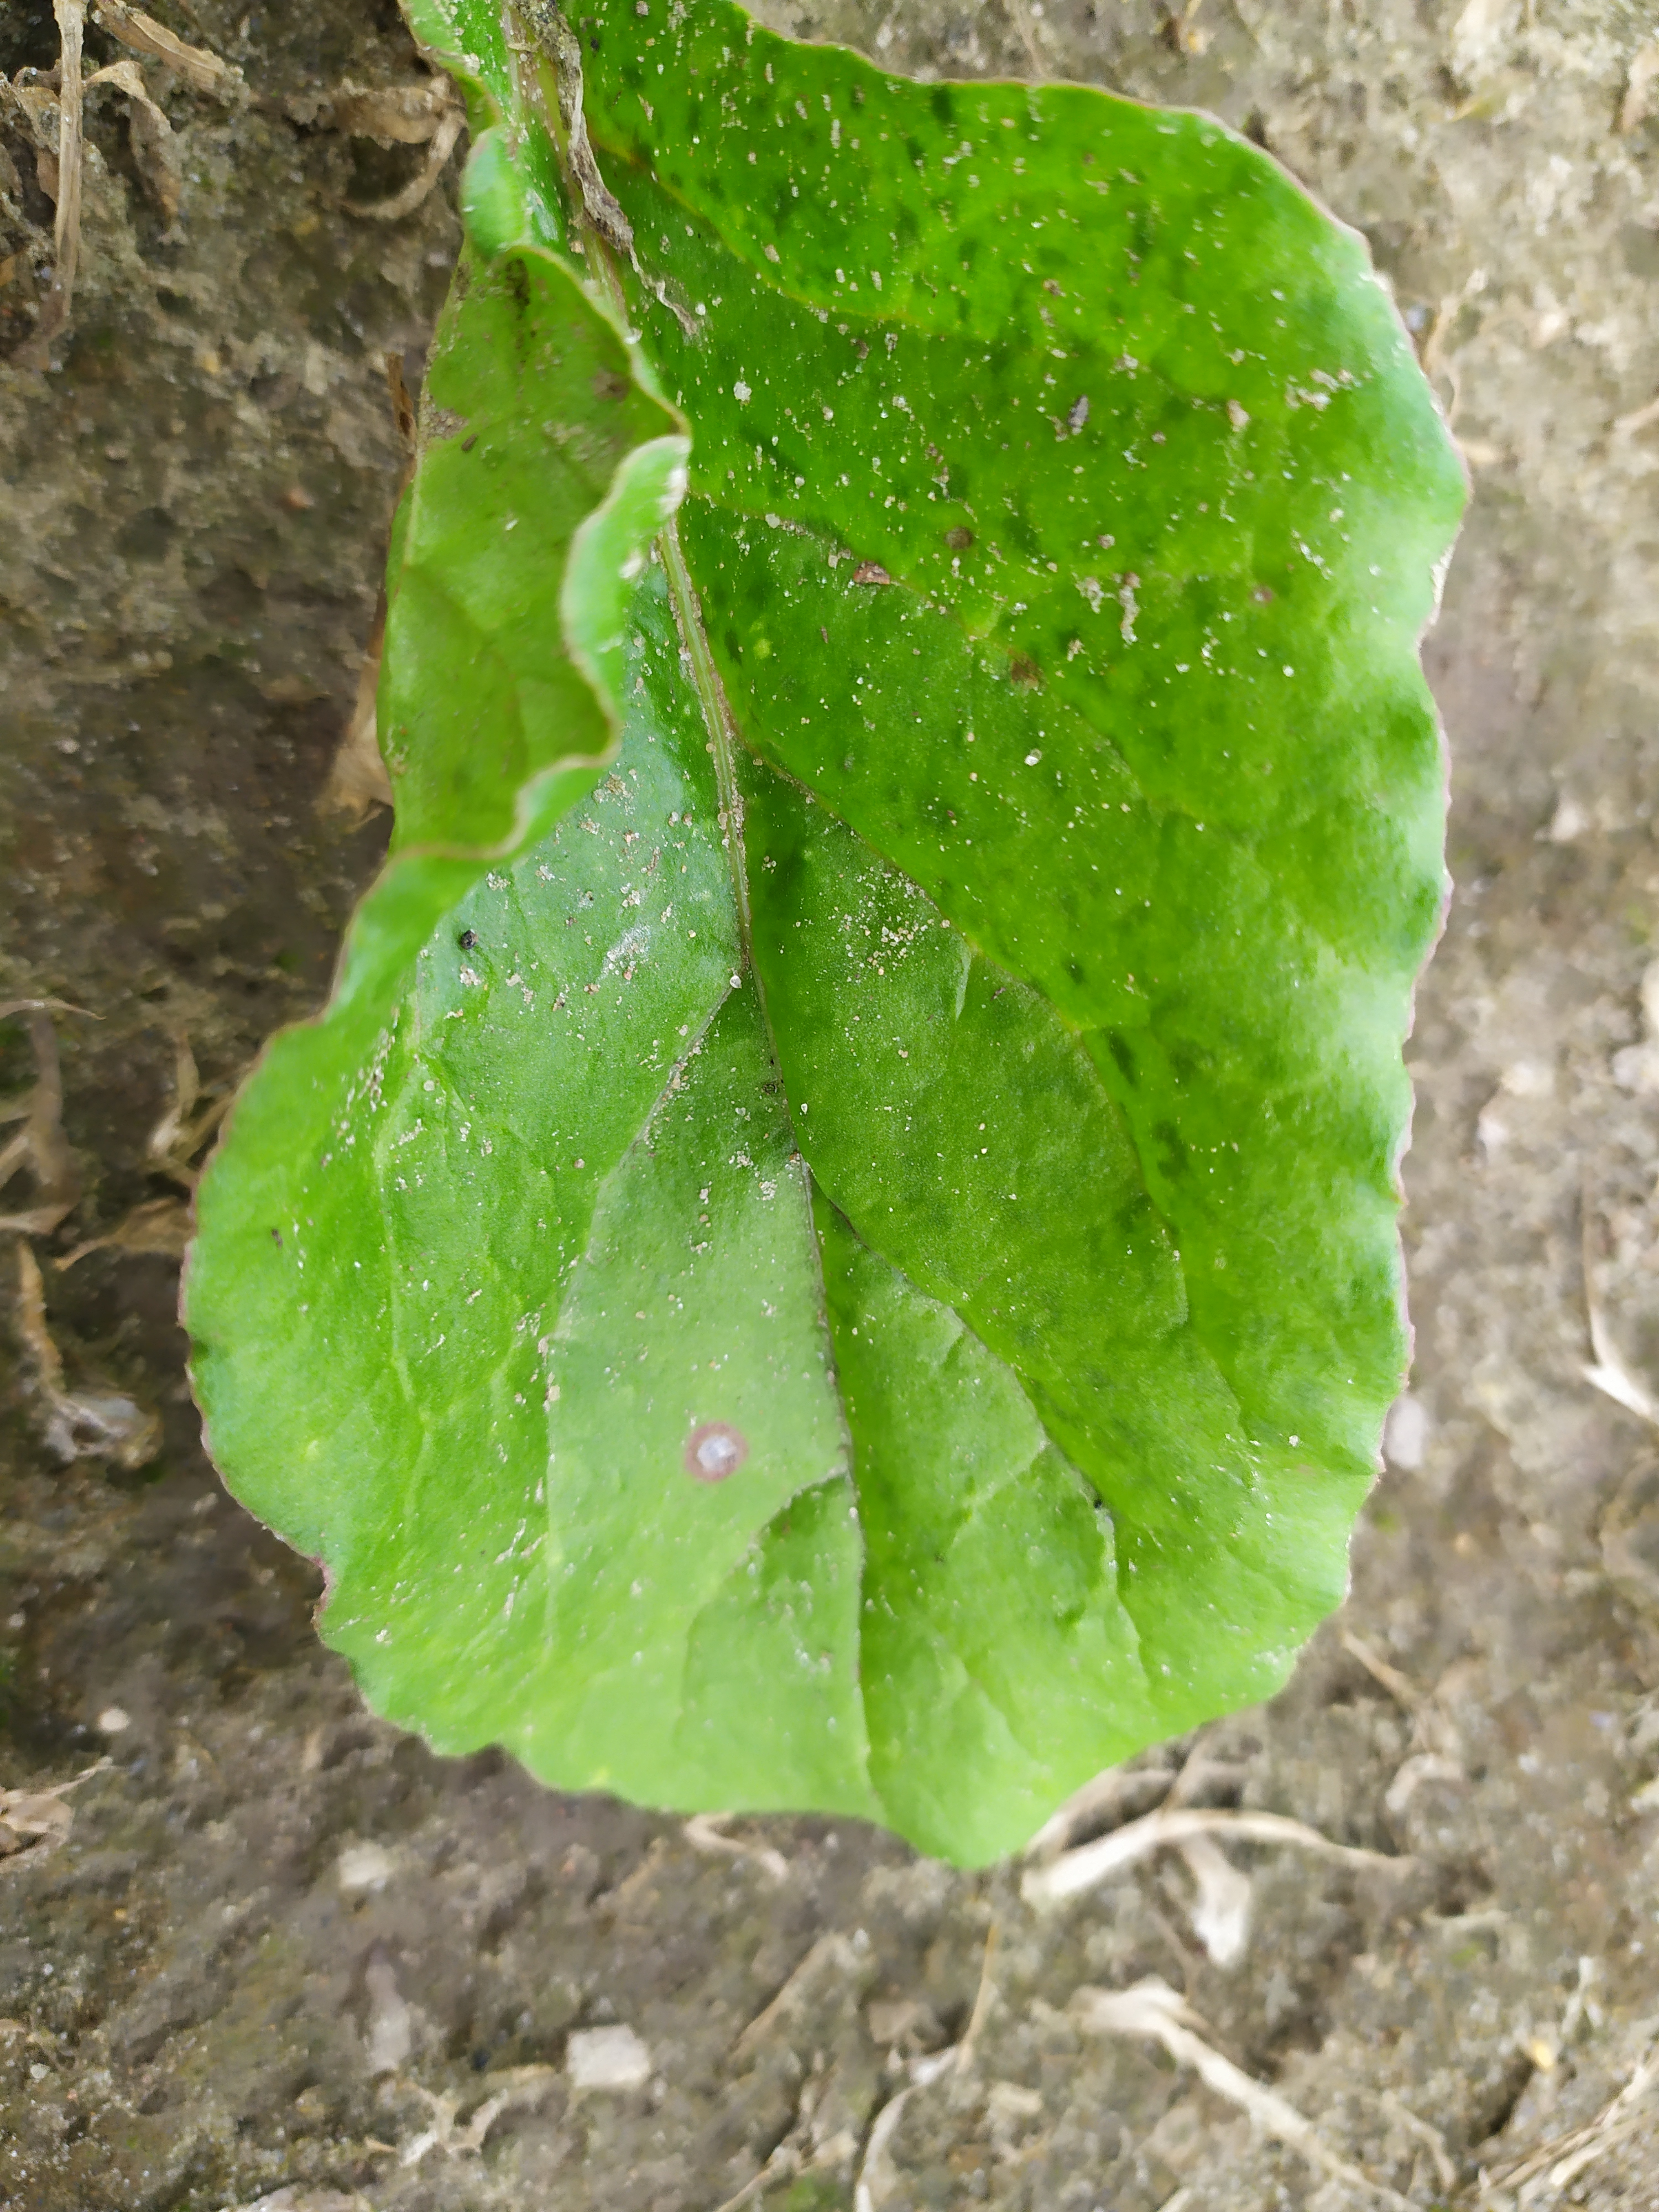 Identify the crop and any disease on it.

beet, cercospora
